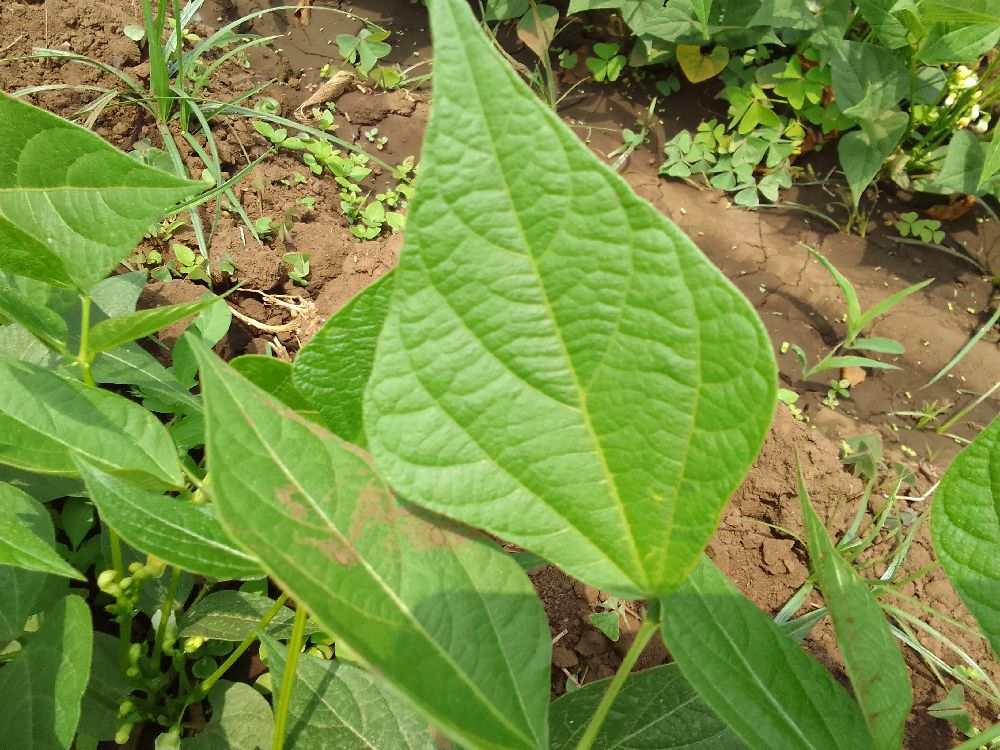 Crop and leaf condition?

common bean, healthy
